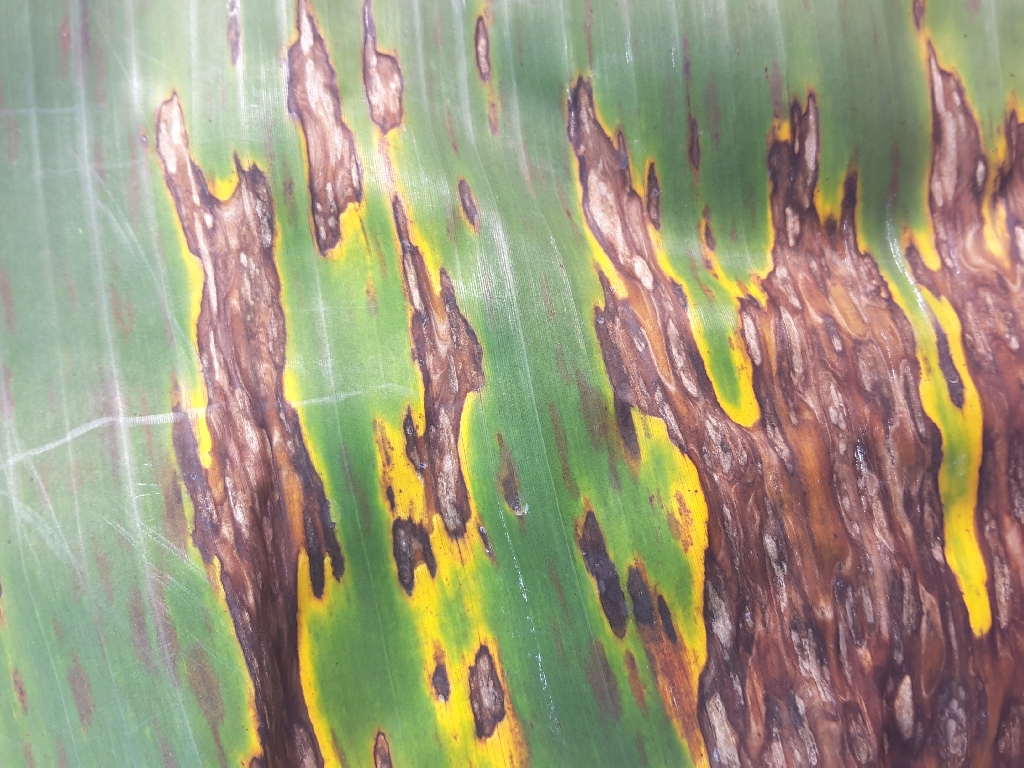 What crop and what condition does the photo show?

banana, black sigatoka
